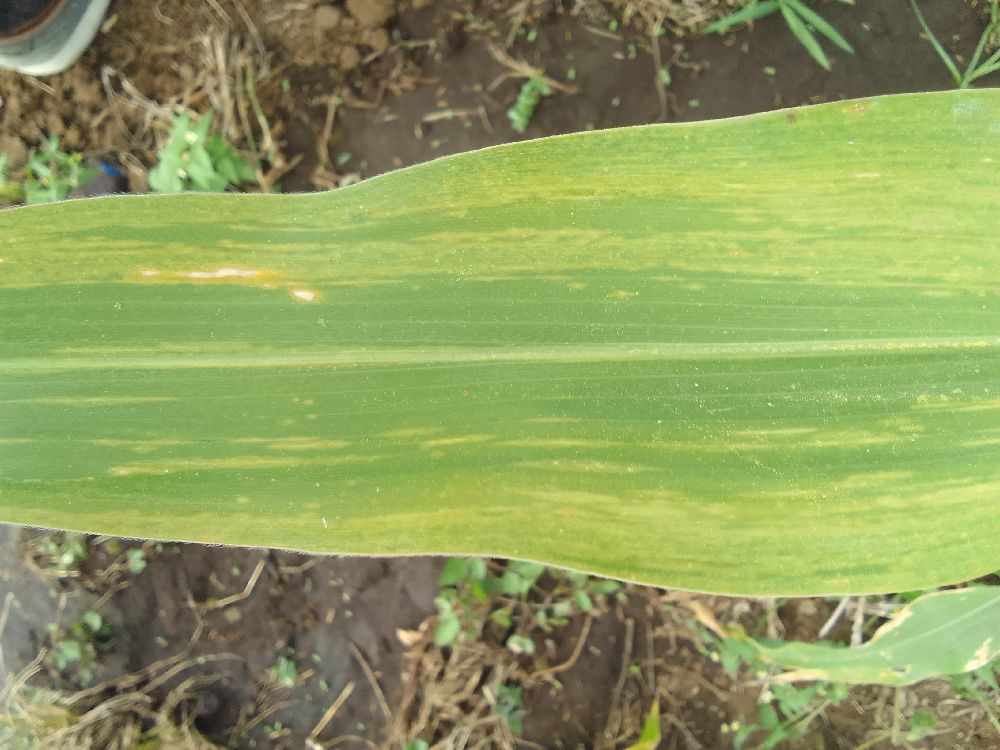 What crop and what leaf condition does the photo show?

maize, maize lethal necrosis
